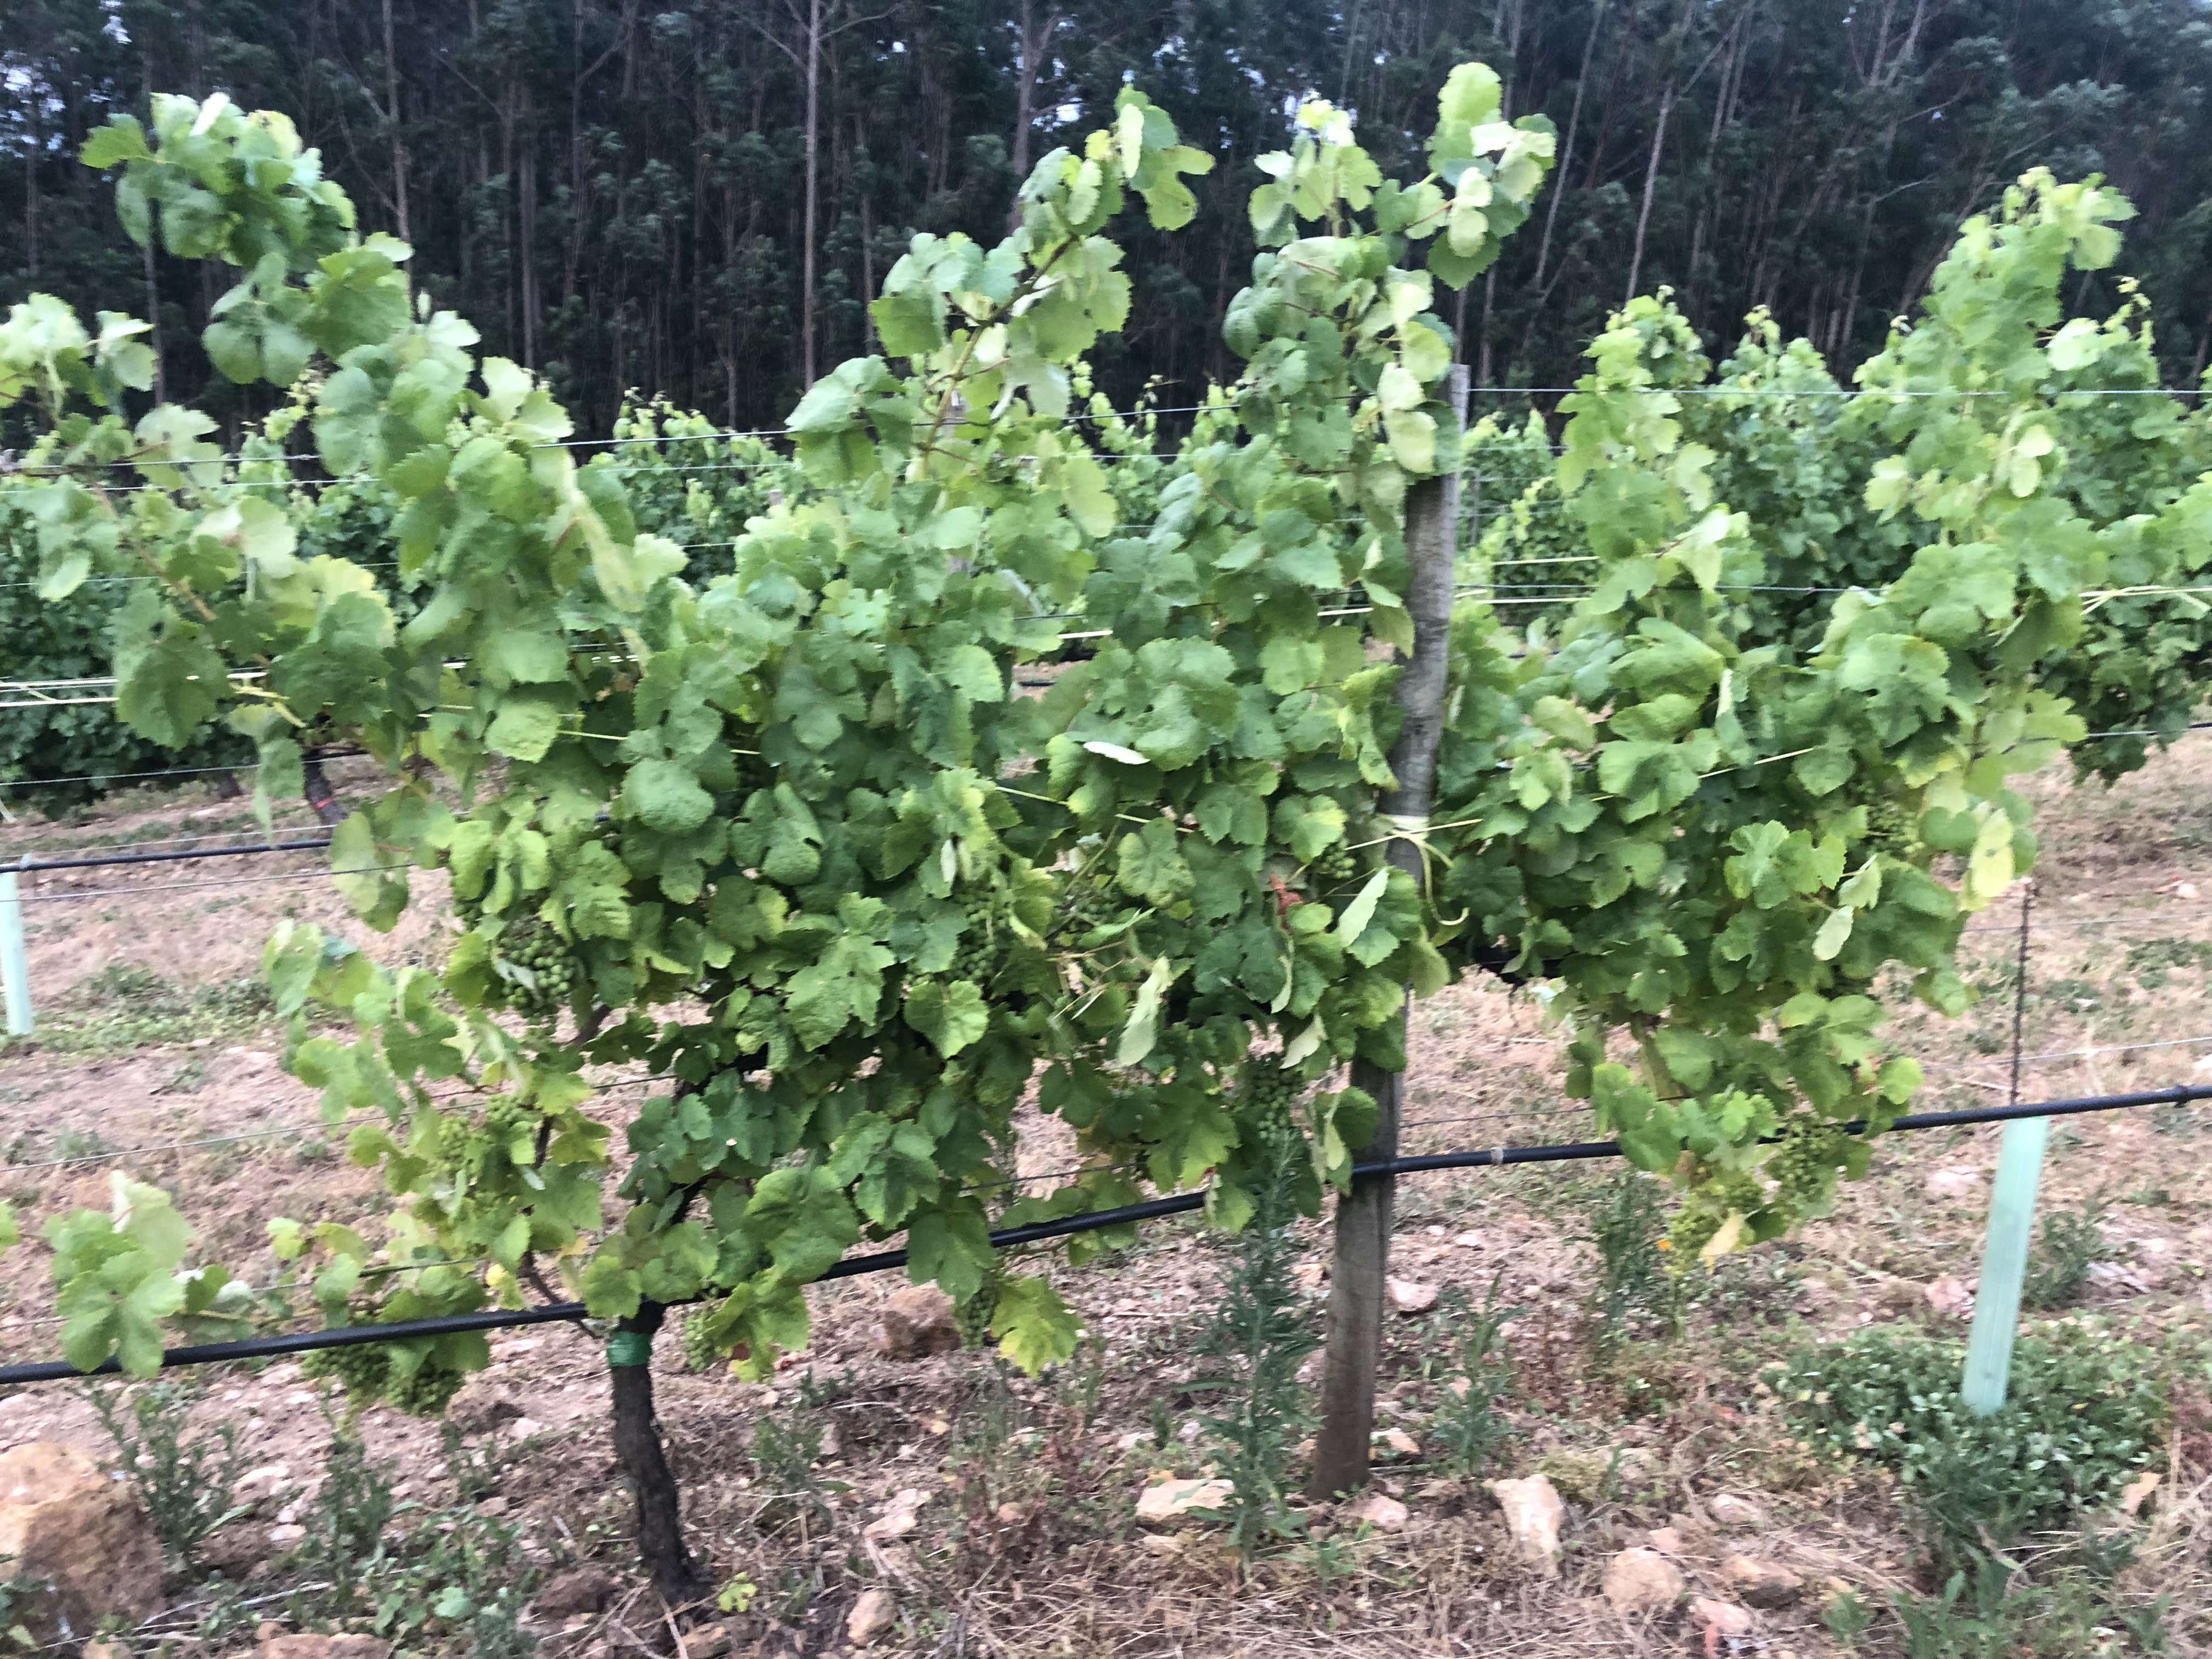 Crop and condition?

grapevine, not affected by esca disease
